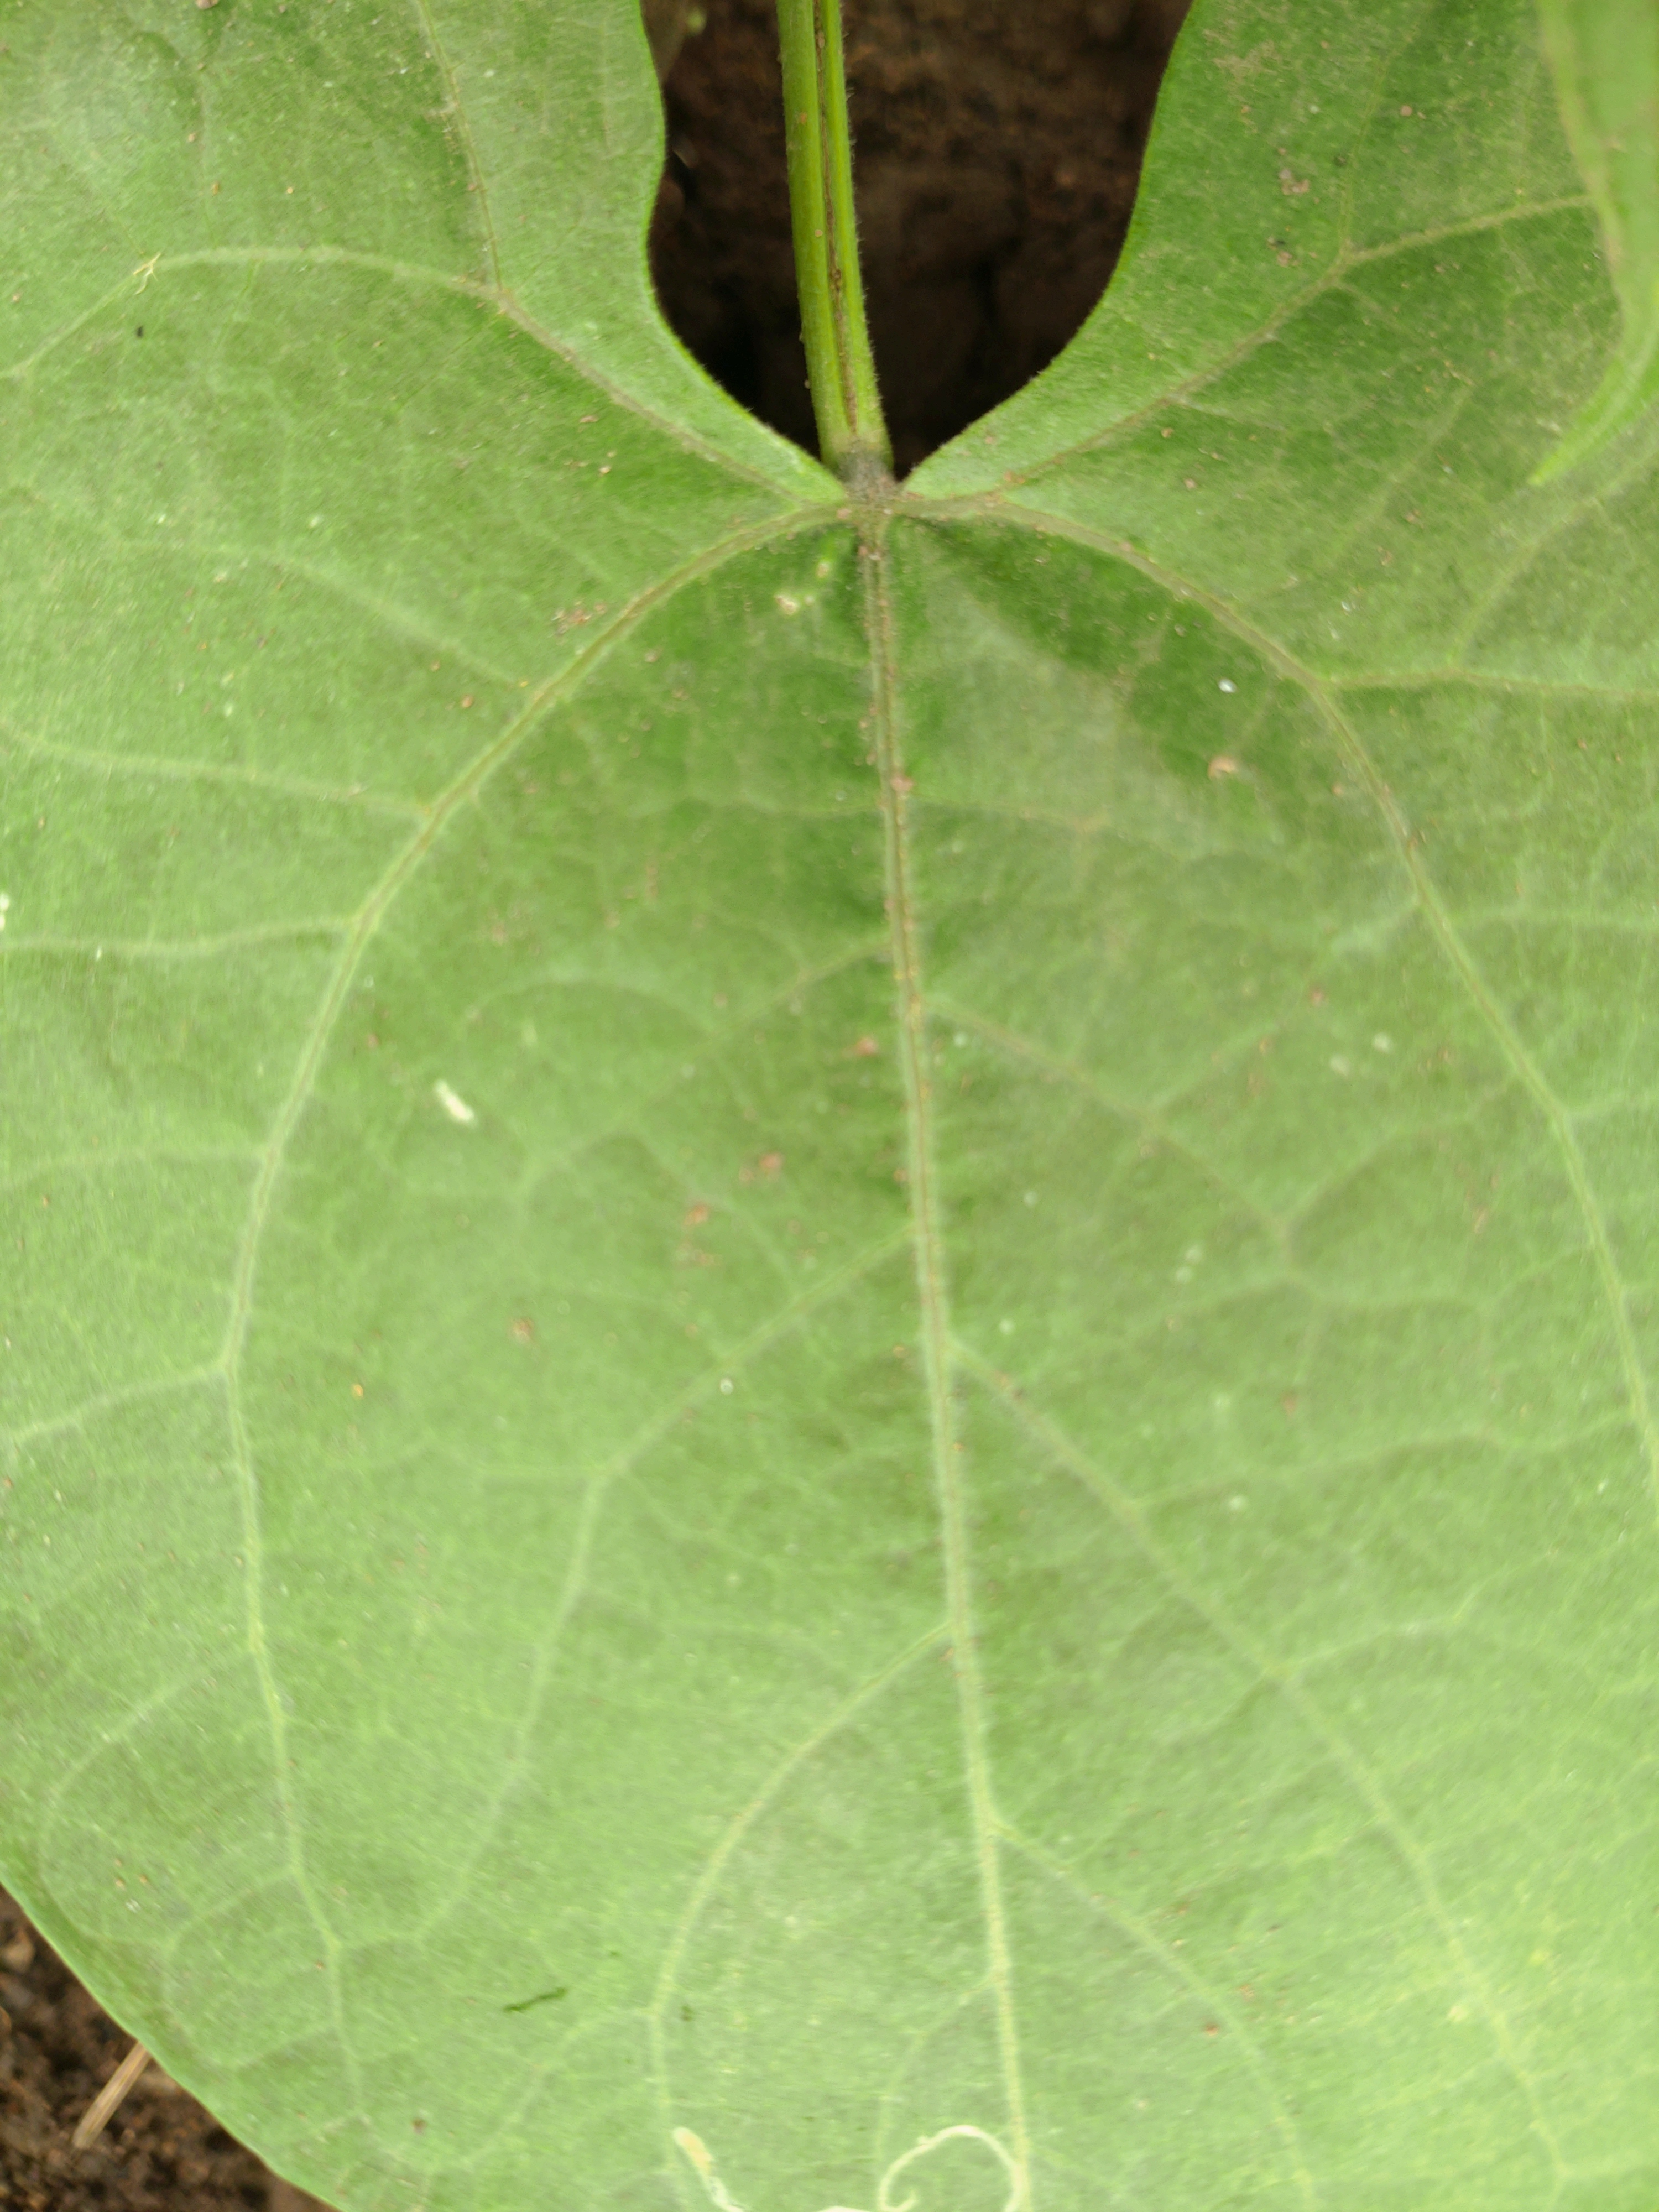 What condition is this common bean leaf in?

healthy
